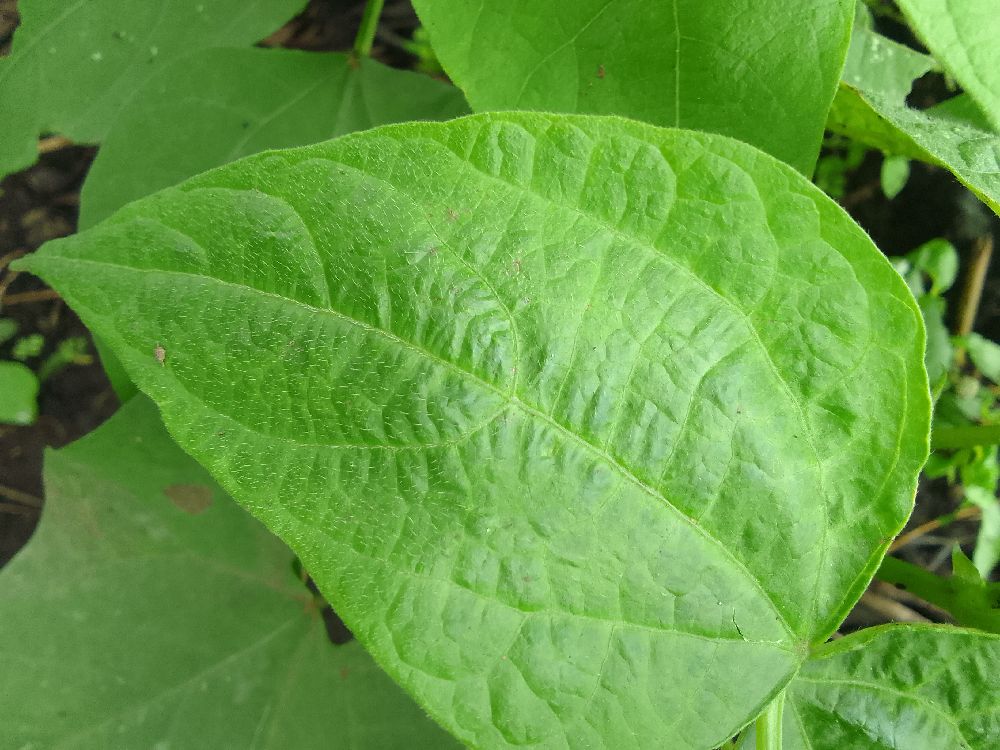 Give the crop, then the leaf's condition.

common bean, healthy
